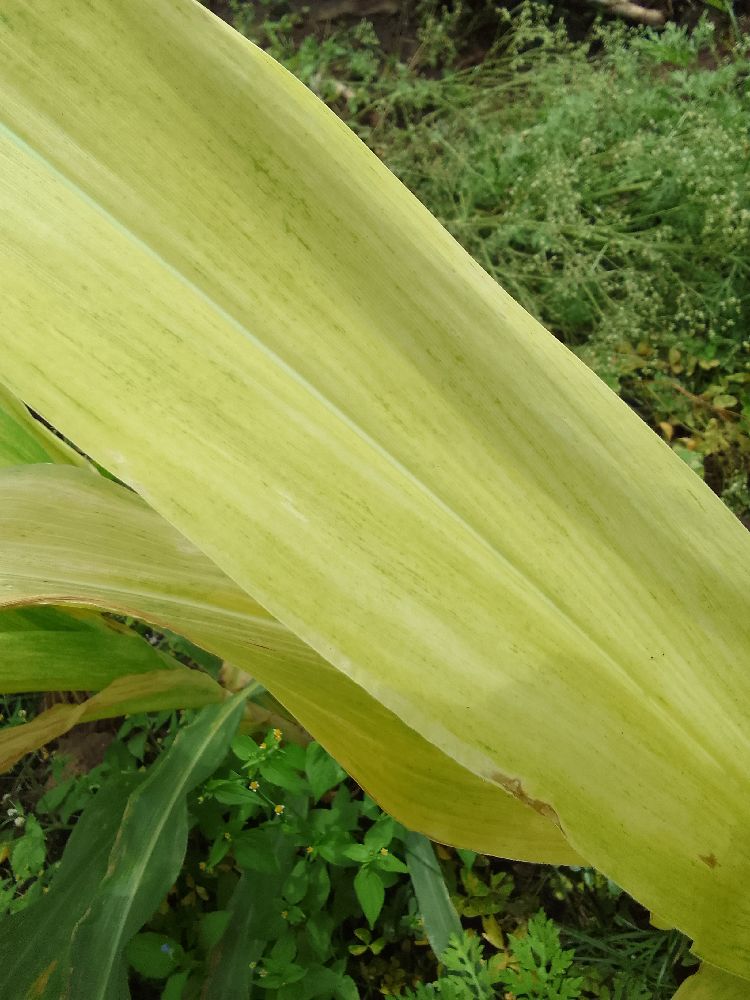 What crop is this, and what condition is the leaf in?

maize, maize lethal necrosis
